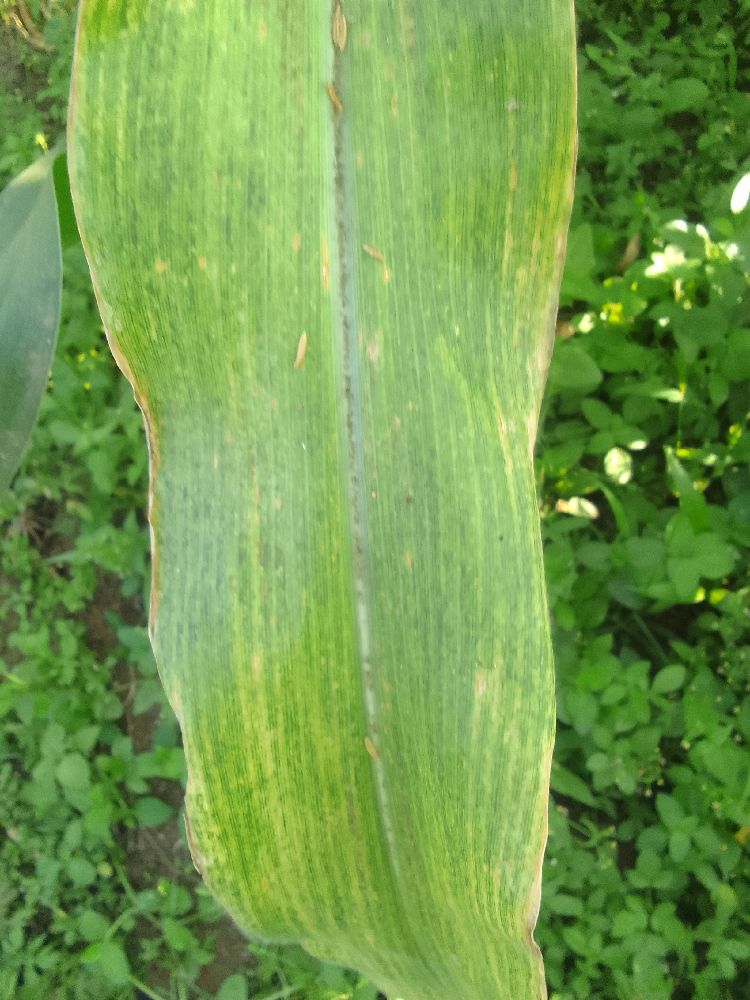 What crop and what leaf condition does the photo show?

maize, maize lethal necrosis
